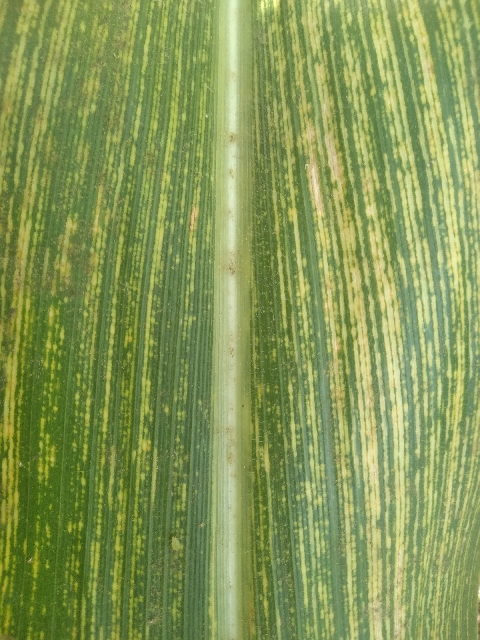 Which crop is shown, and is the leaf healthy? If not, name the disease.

maize, maize streak virus
